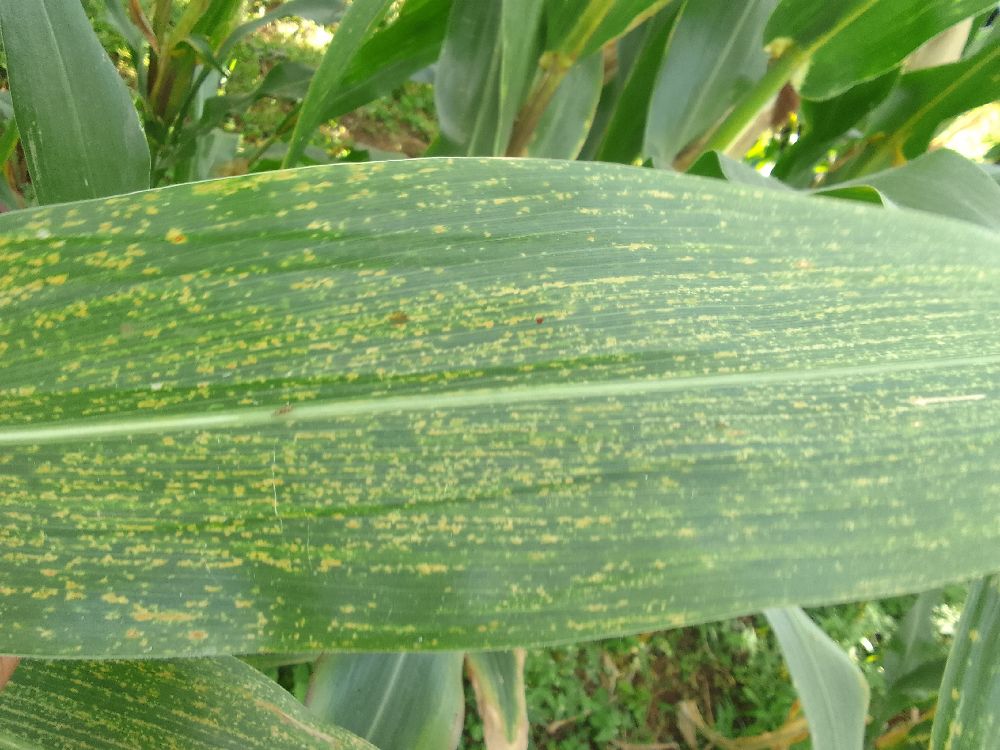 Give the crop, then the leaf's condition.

maize, maize lethal necrosis
